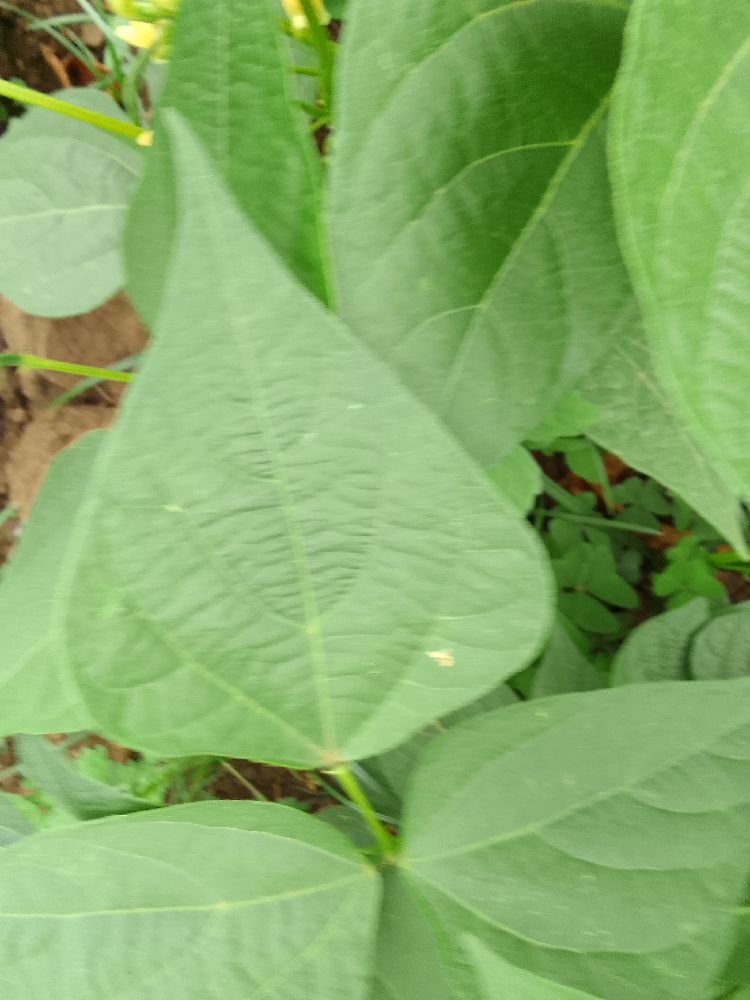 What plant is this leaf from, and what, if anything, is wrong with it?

common bean, healthy
